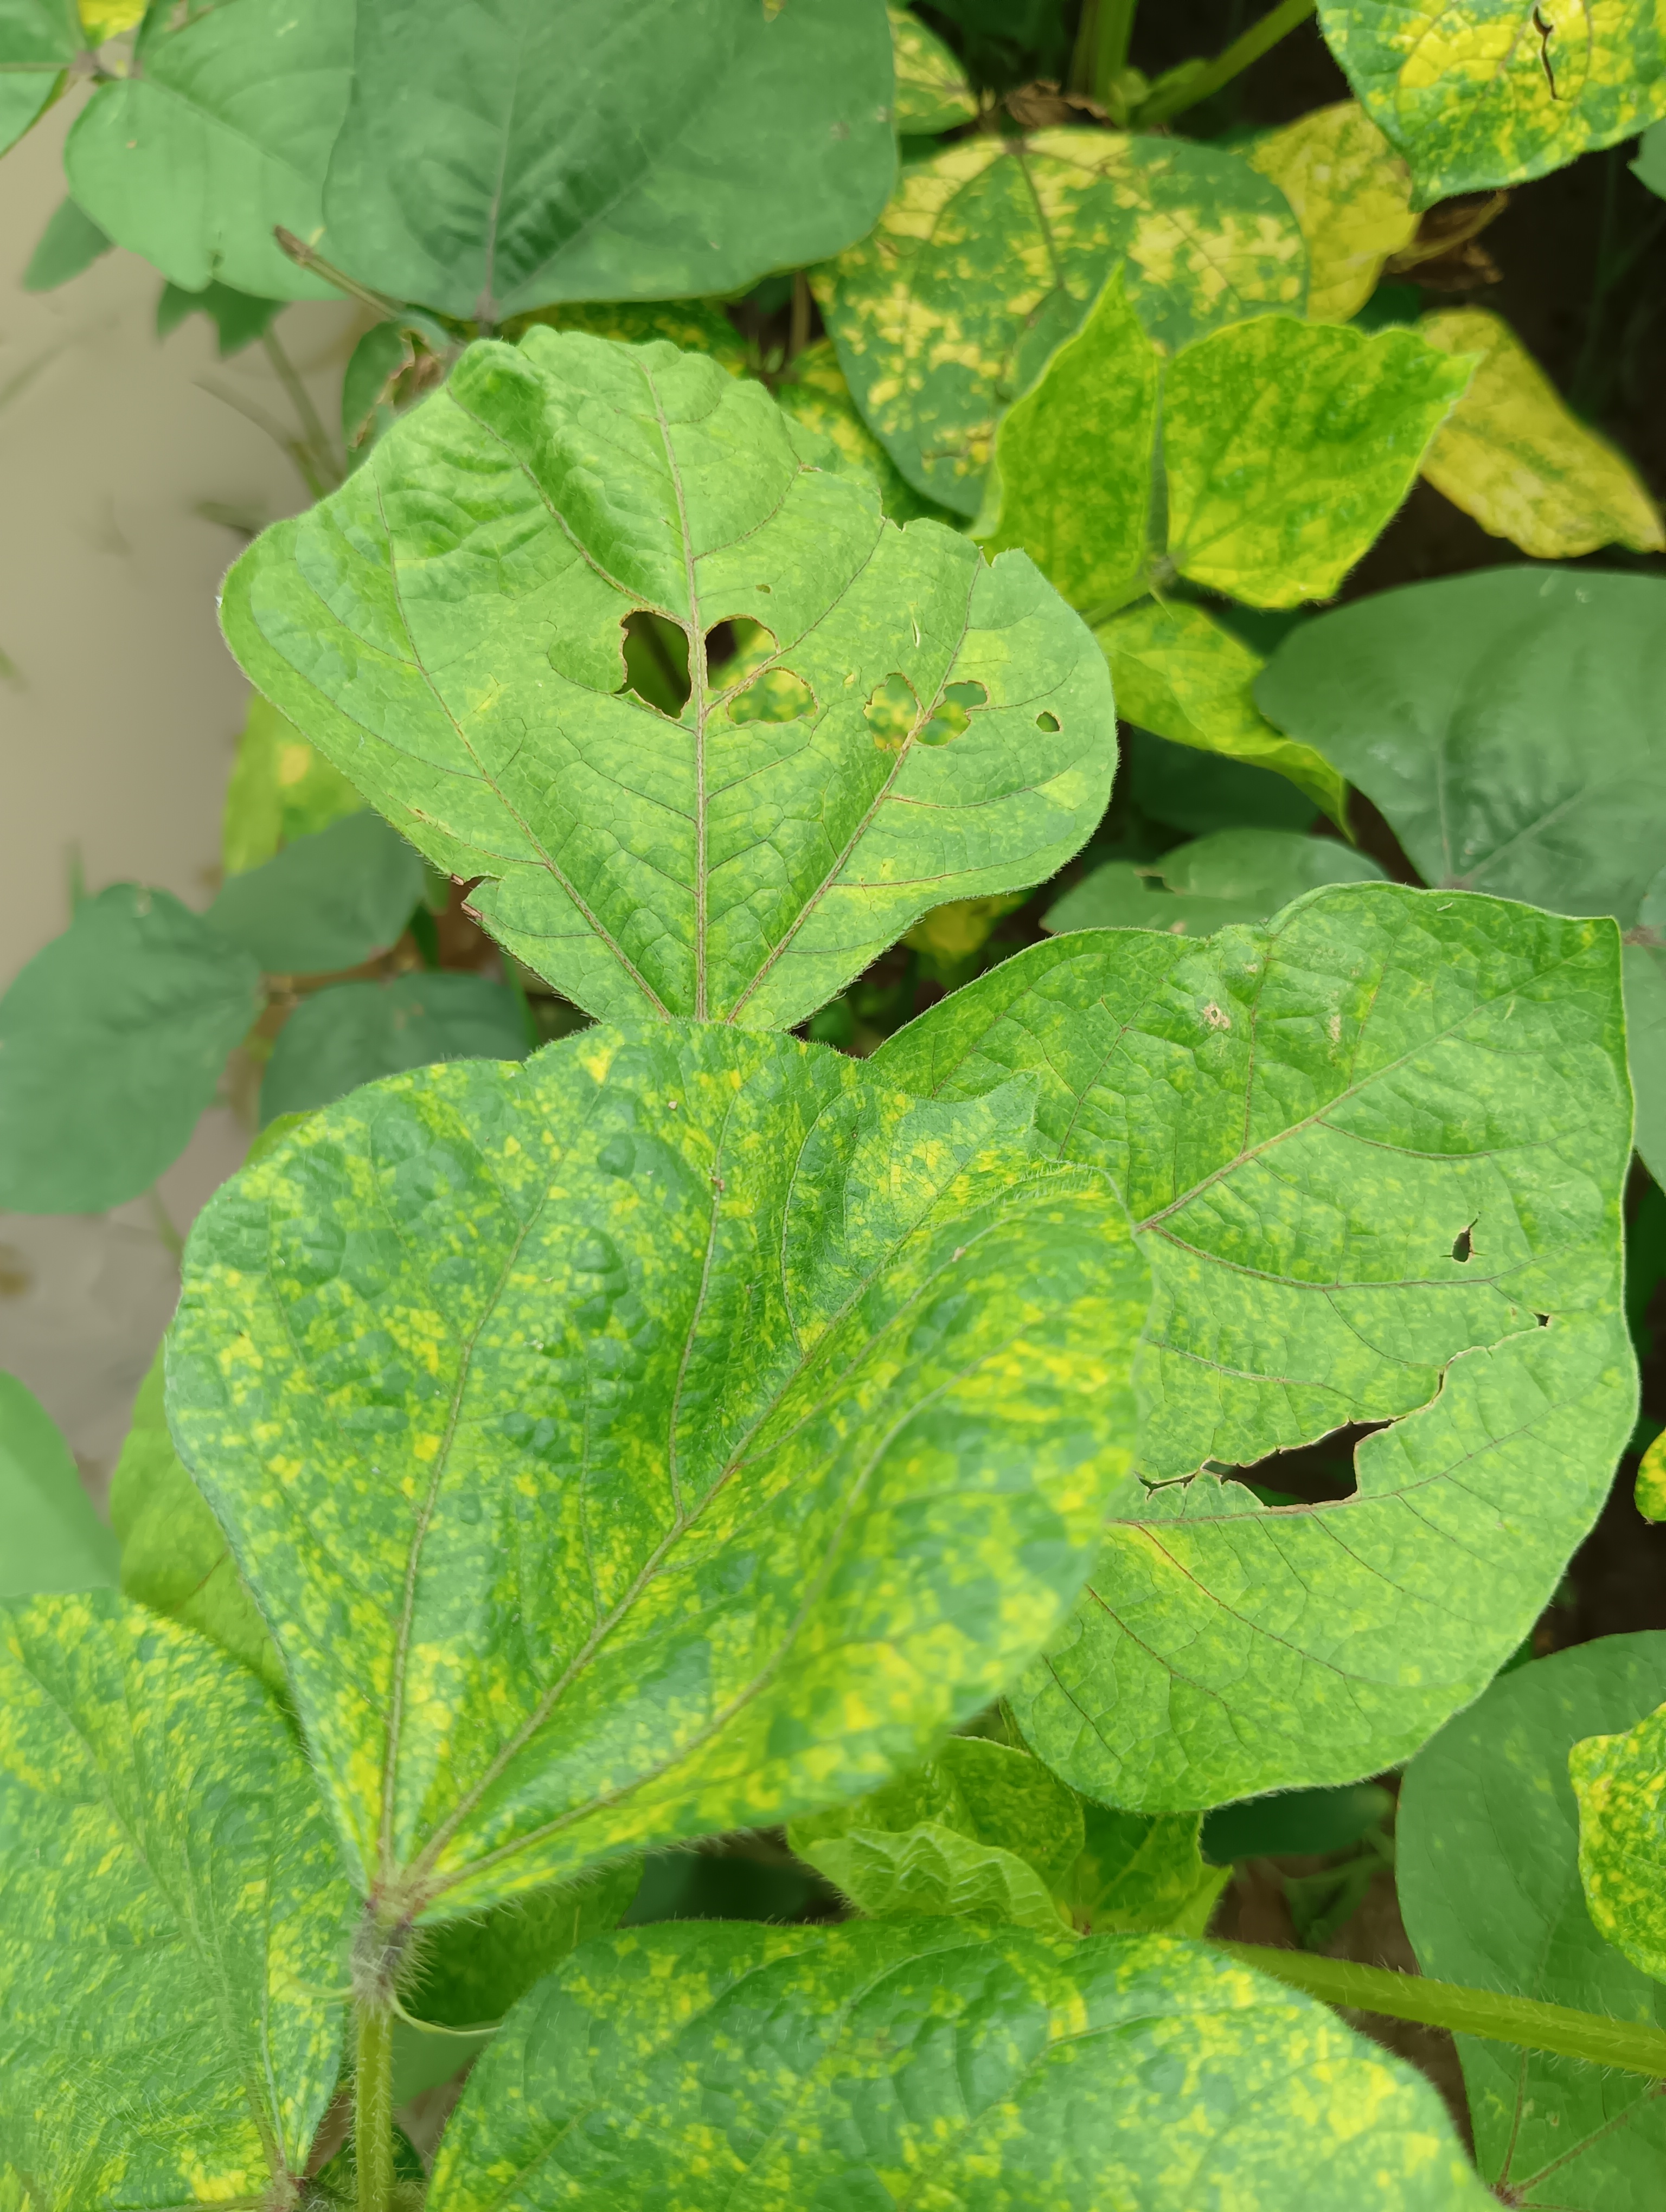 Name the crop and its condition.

mungbean, yellow mosaic
